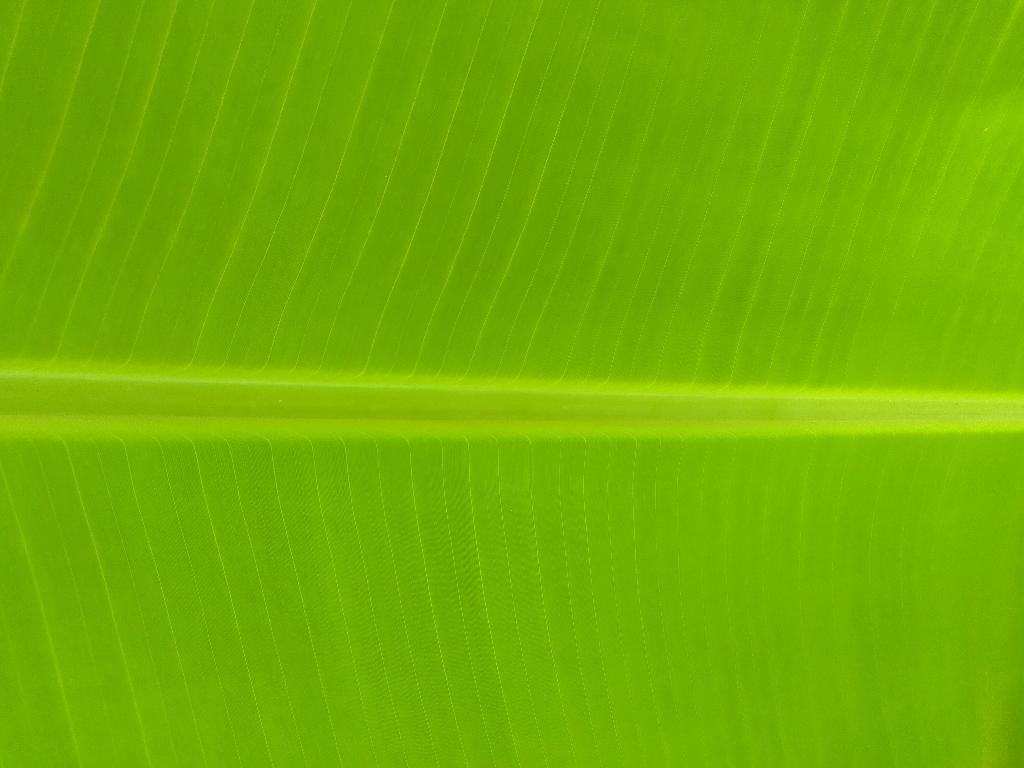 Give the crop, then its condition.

banana, healthy
